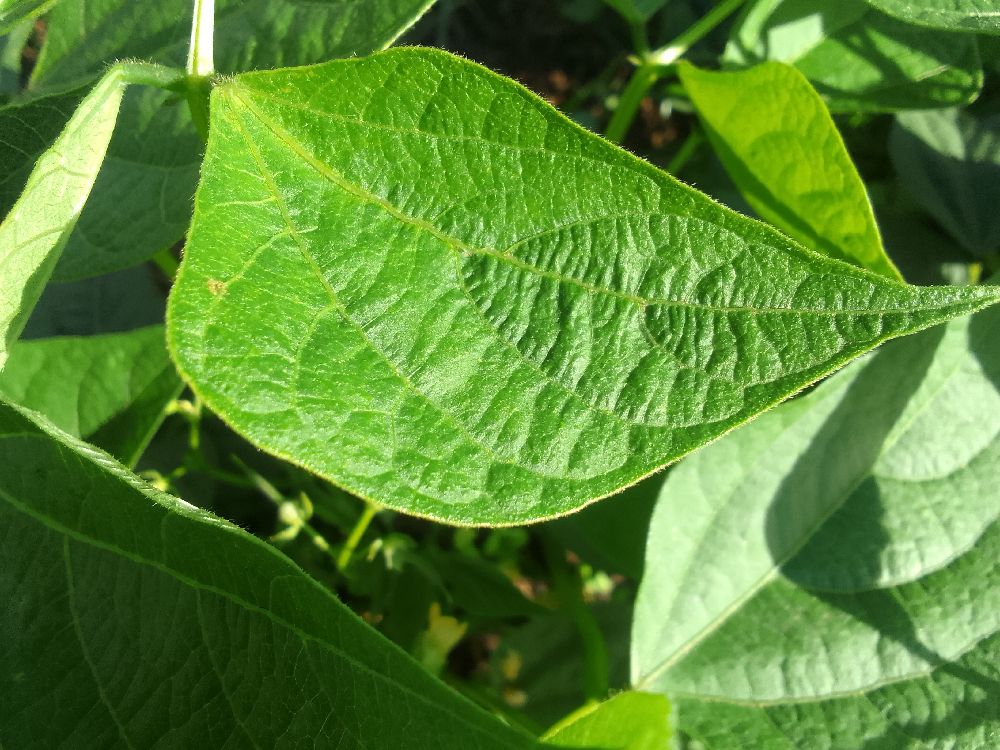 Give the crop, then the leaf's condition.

common bean, healthy
